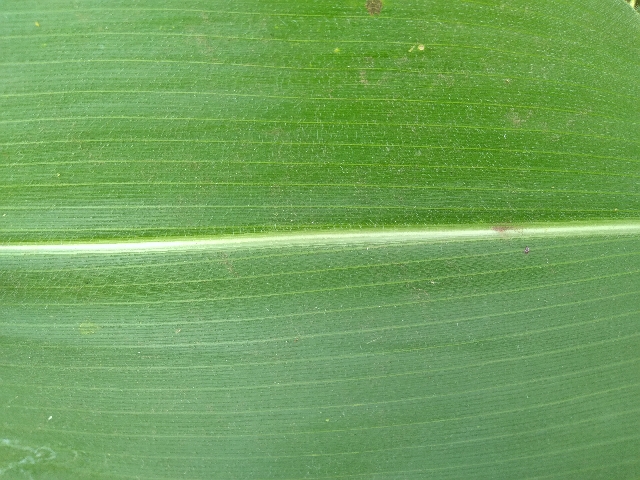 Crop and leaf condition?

maize, healthy
